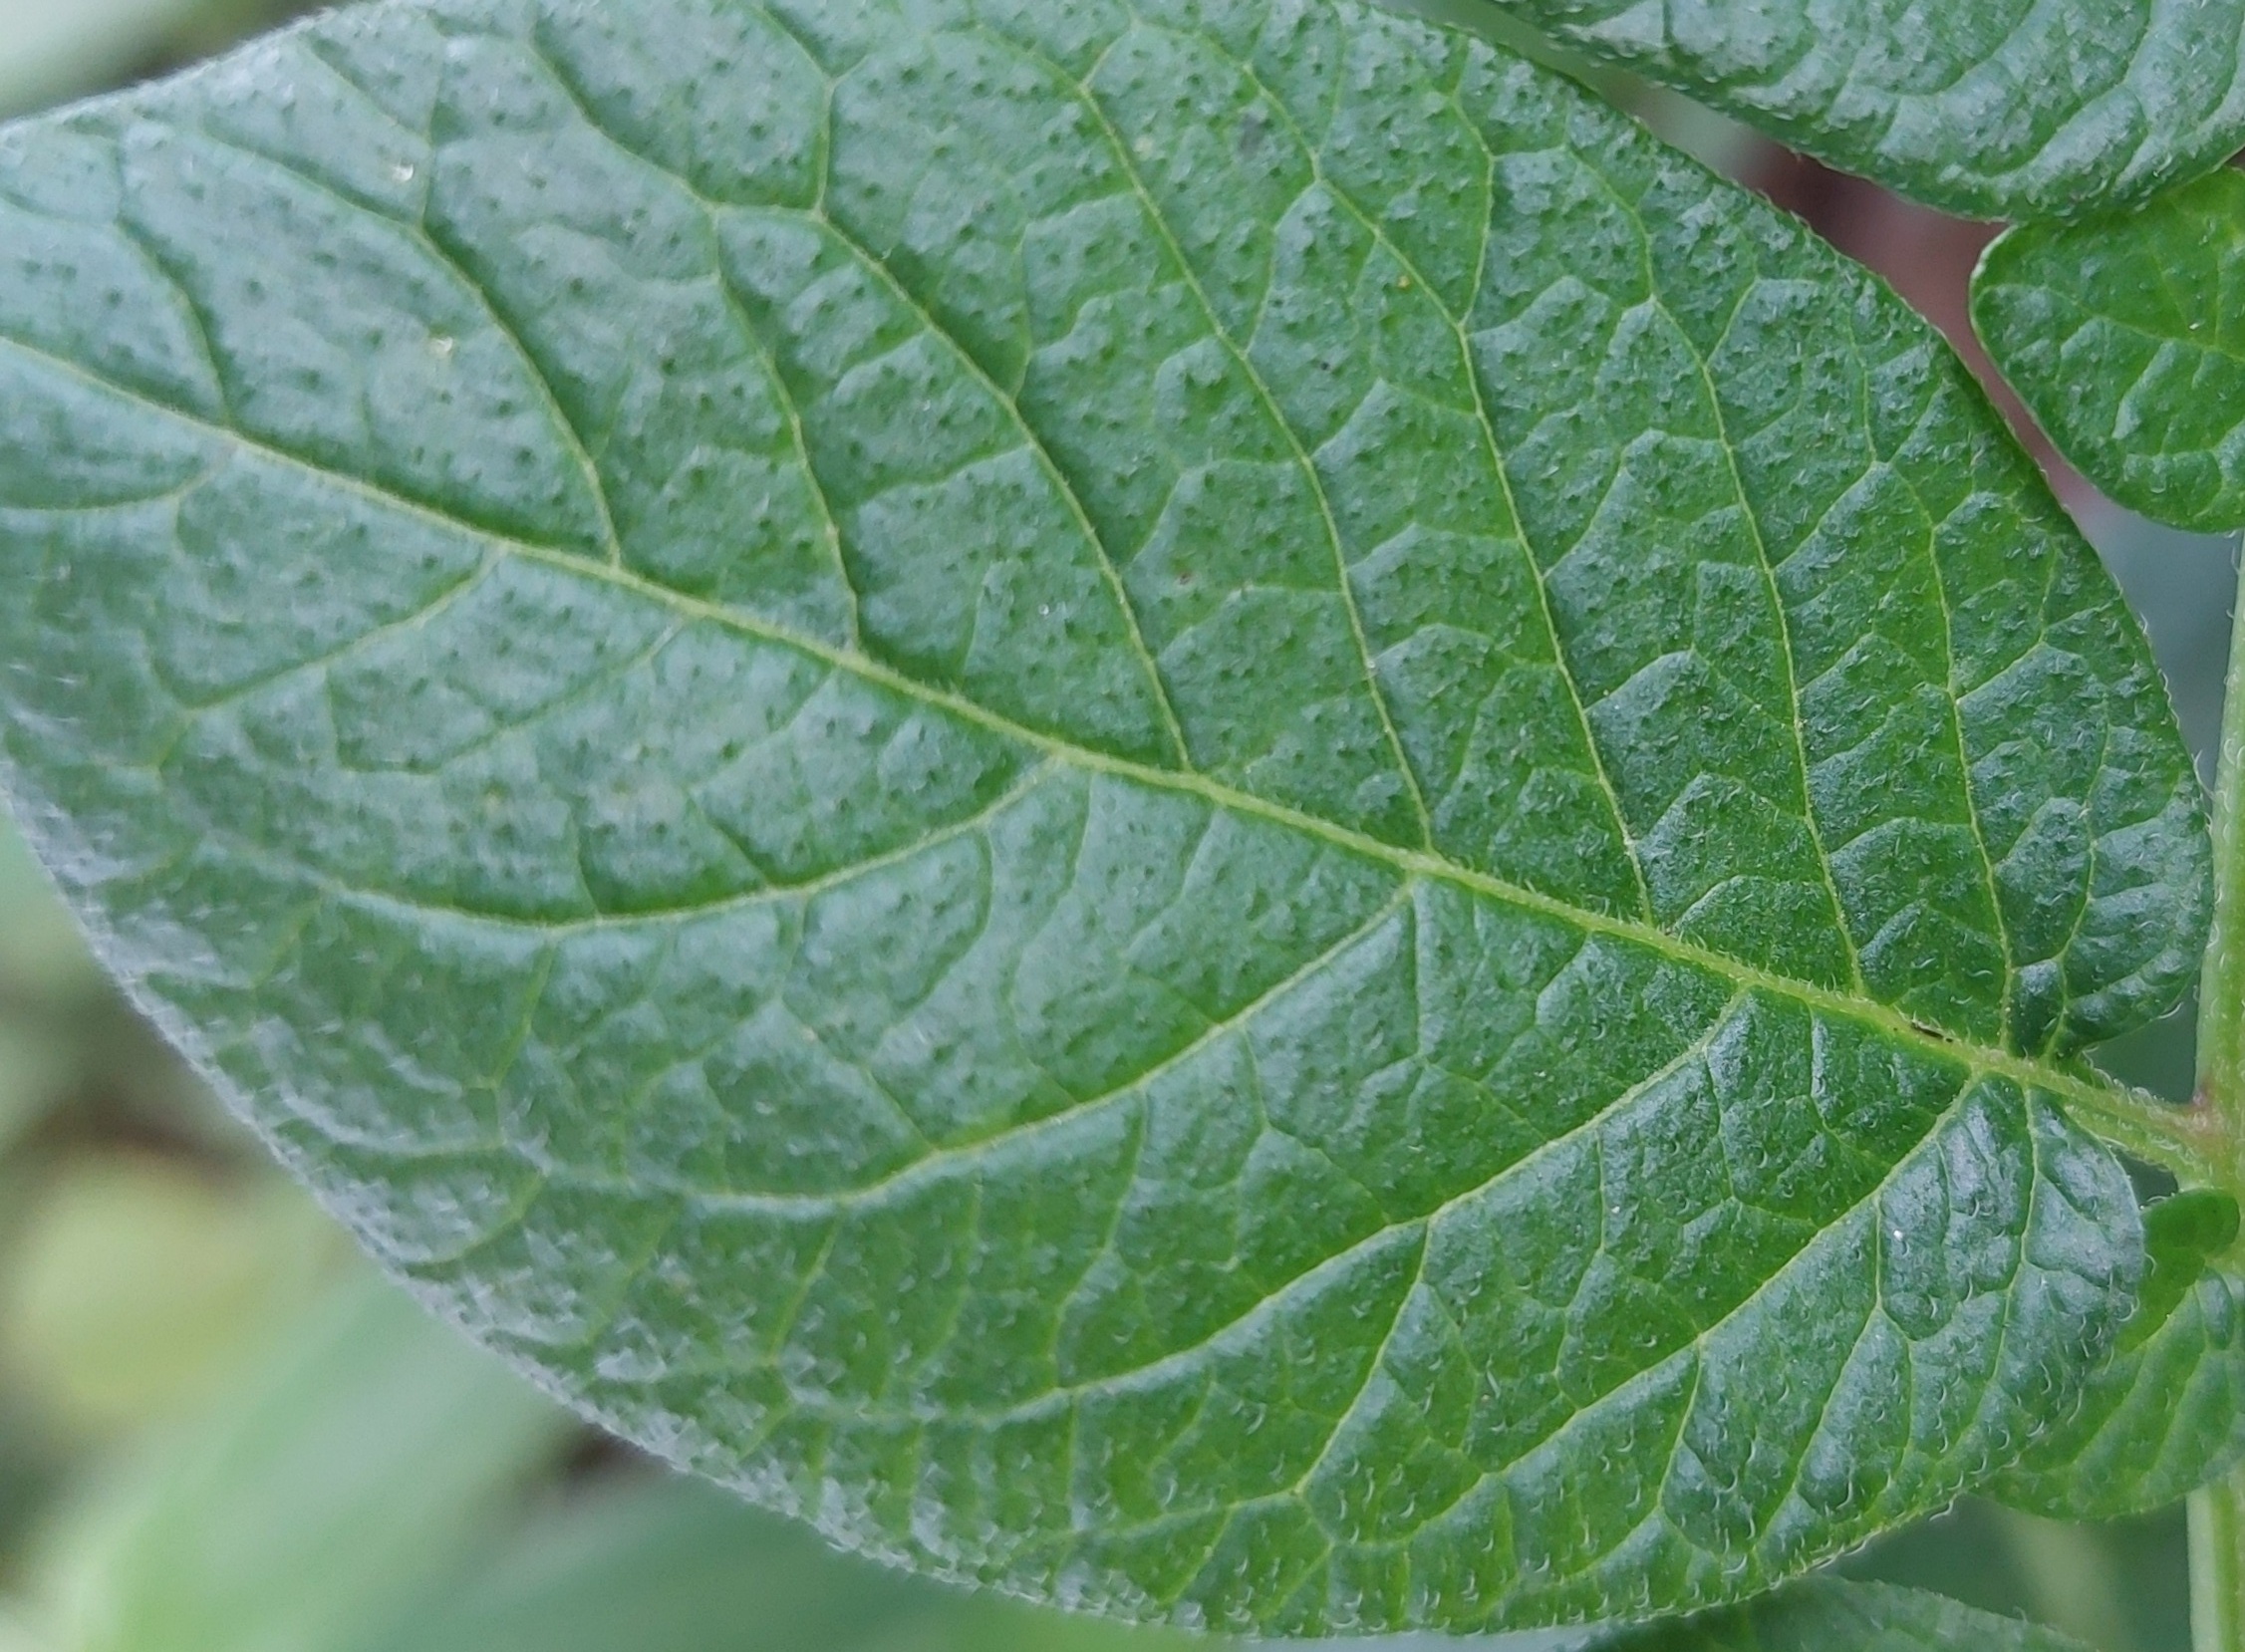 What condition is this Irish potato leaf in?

healthy
